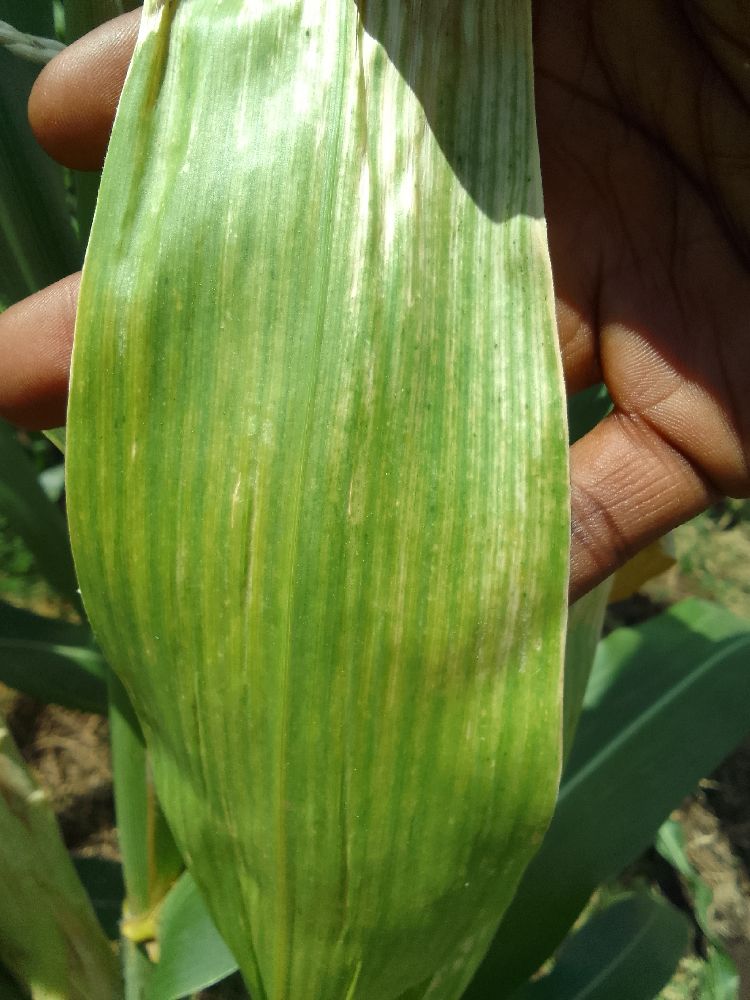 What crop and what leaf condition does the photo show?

maize, maize lethal necrosis
